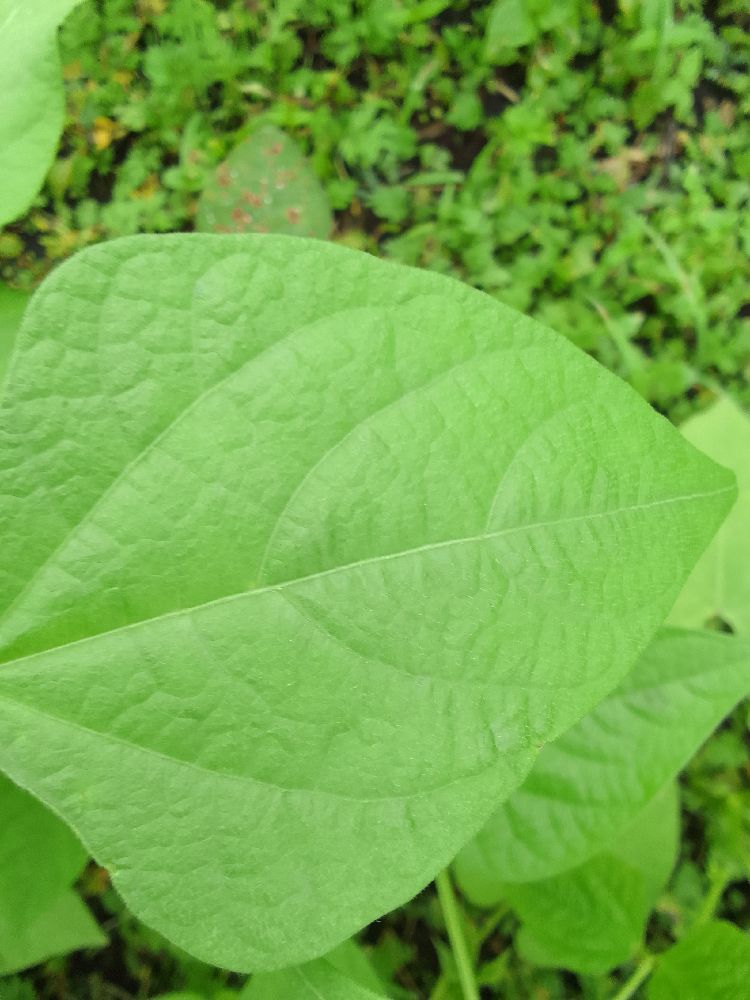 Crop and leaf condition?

common bean, healthy
